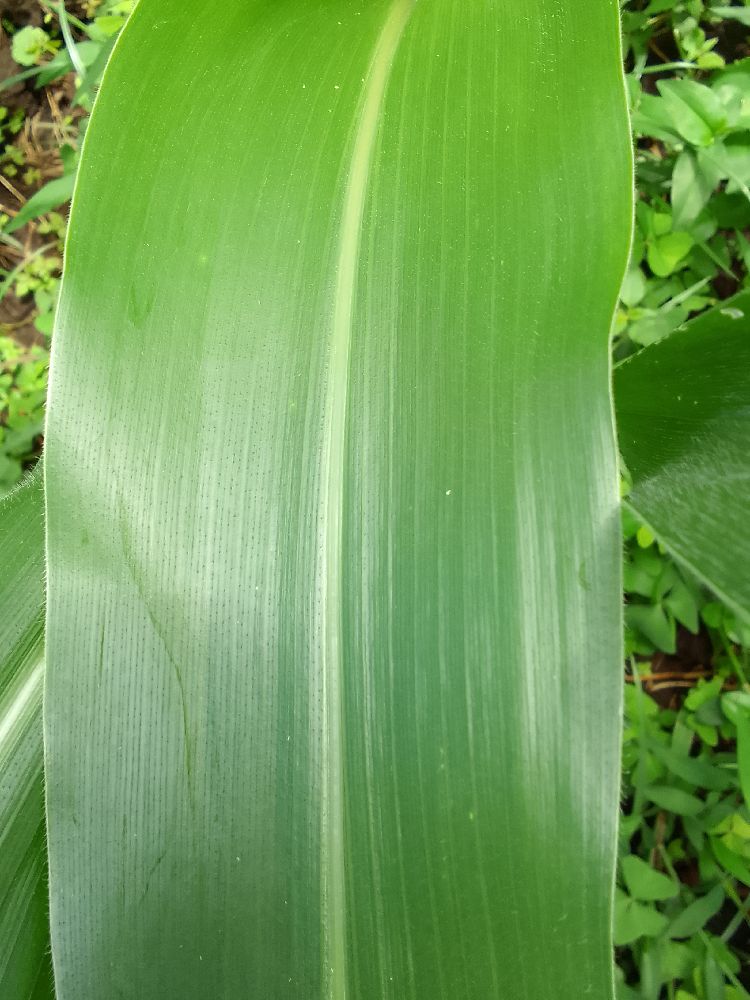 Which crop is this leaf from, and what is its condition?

maize, healthy
